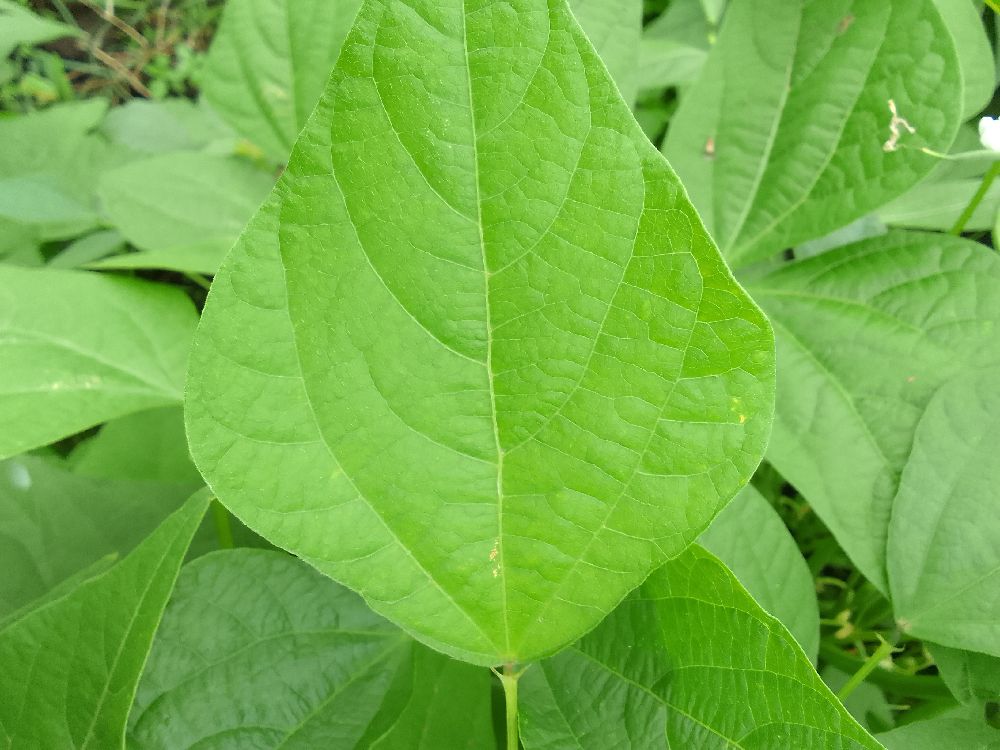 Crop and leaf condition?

common bean, healthy
